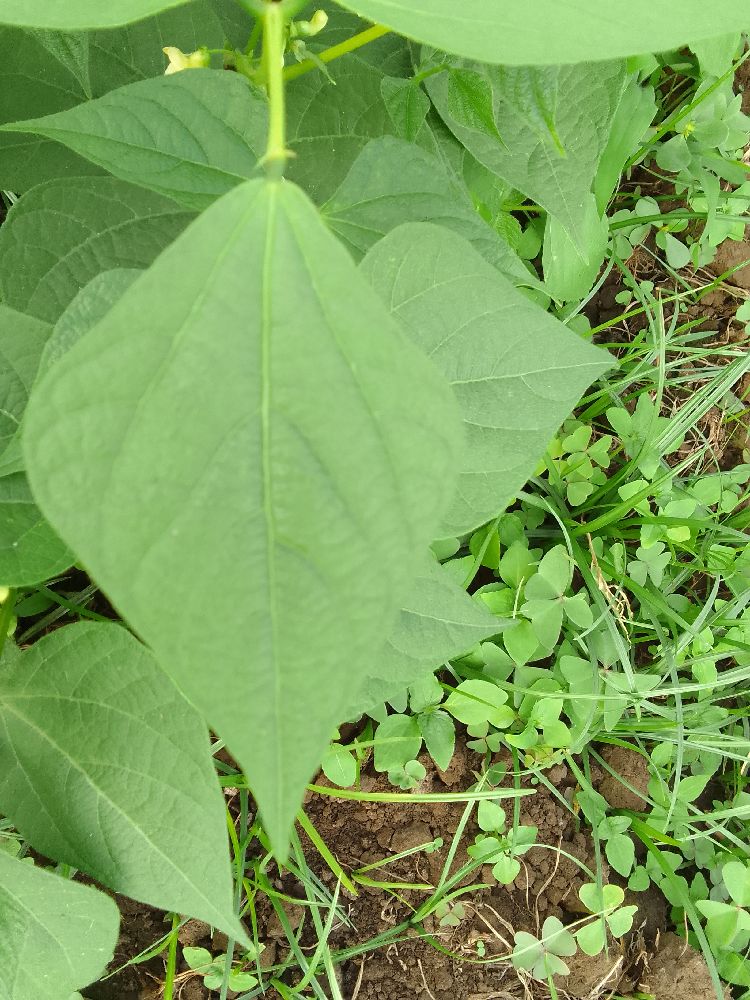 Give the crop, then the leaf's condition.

common bean, healthy
